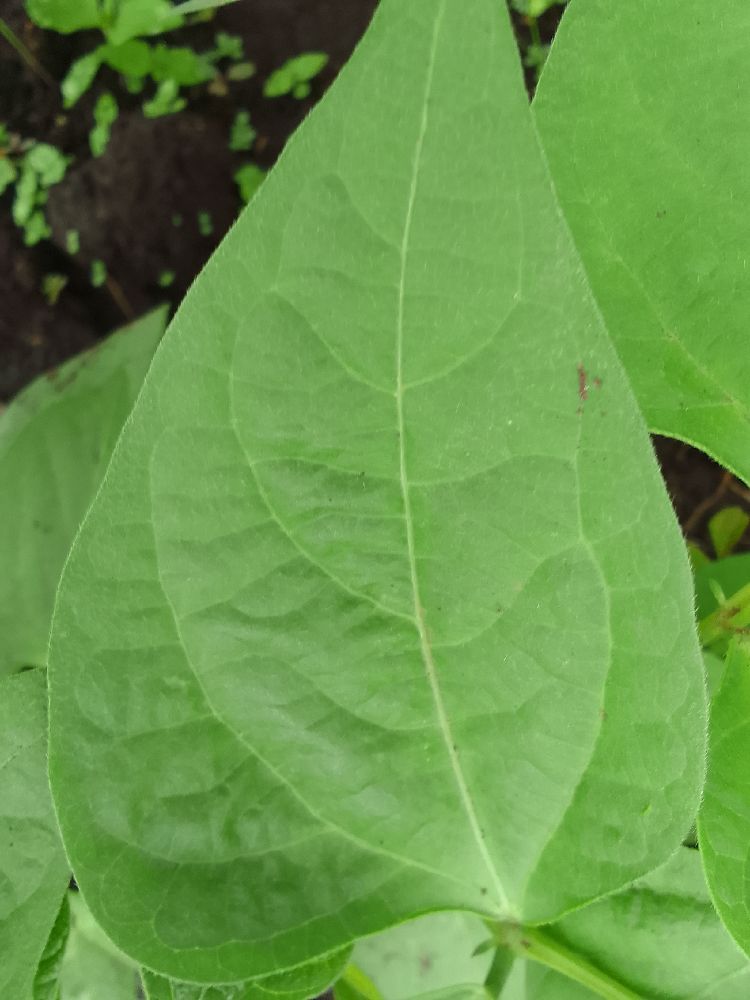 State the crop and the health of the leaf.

common bean, healthy
